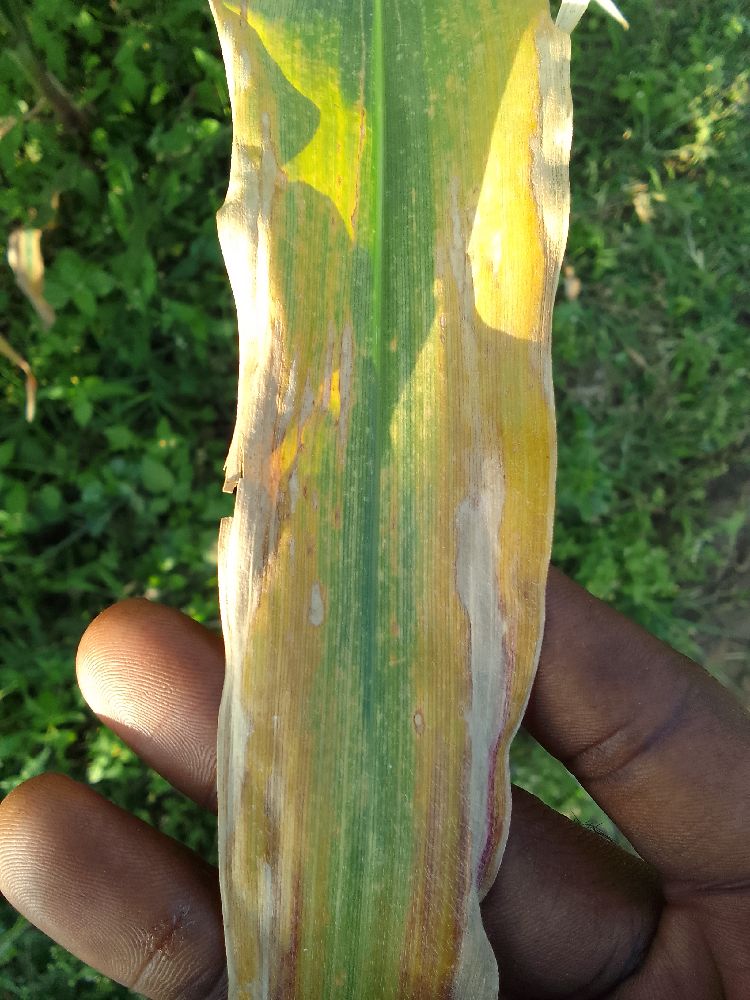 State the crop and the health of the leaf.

maize, maize lethal necrosis
